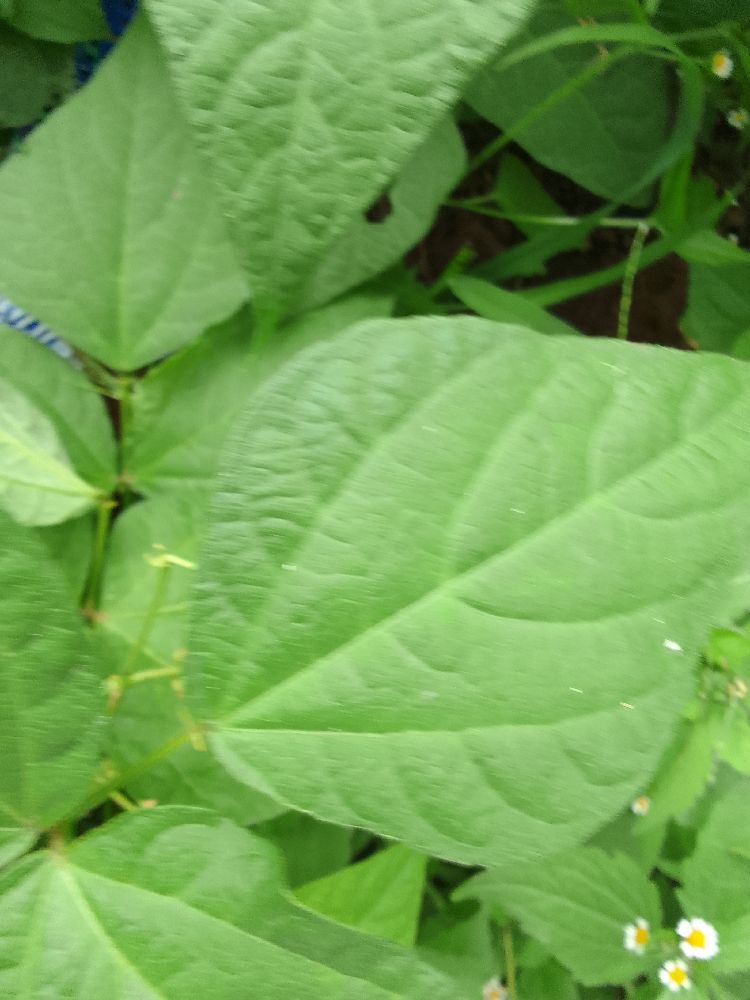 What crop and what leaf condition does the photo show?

common bean, healthy
